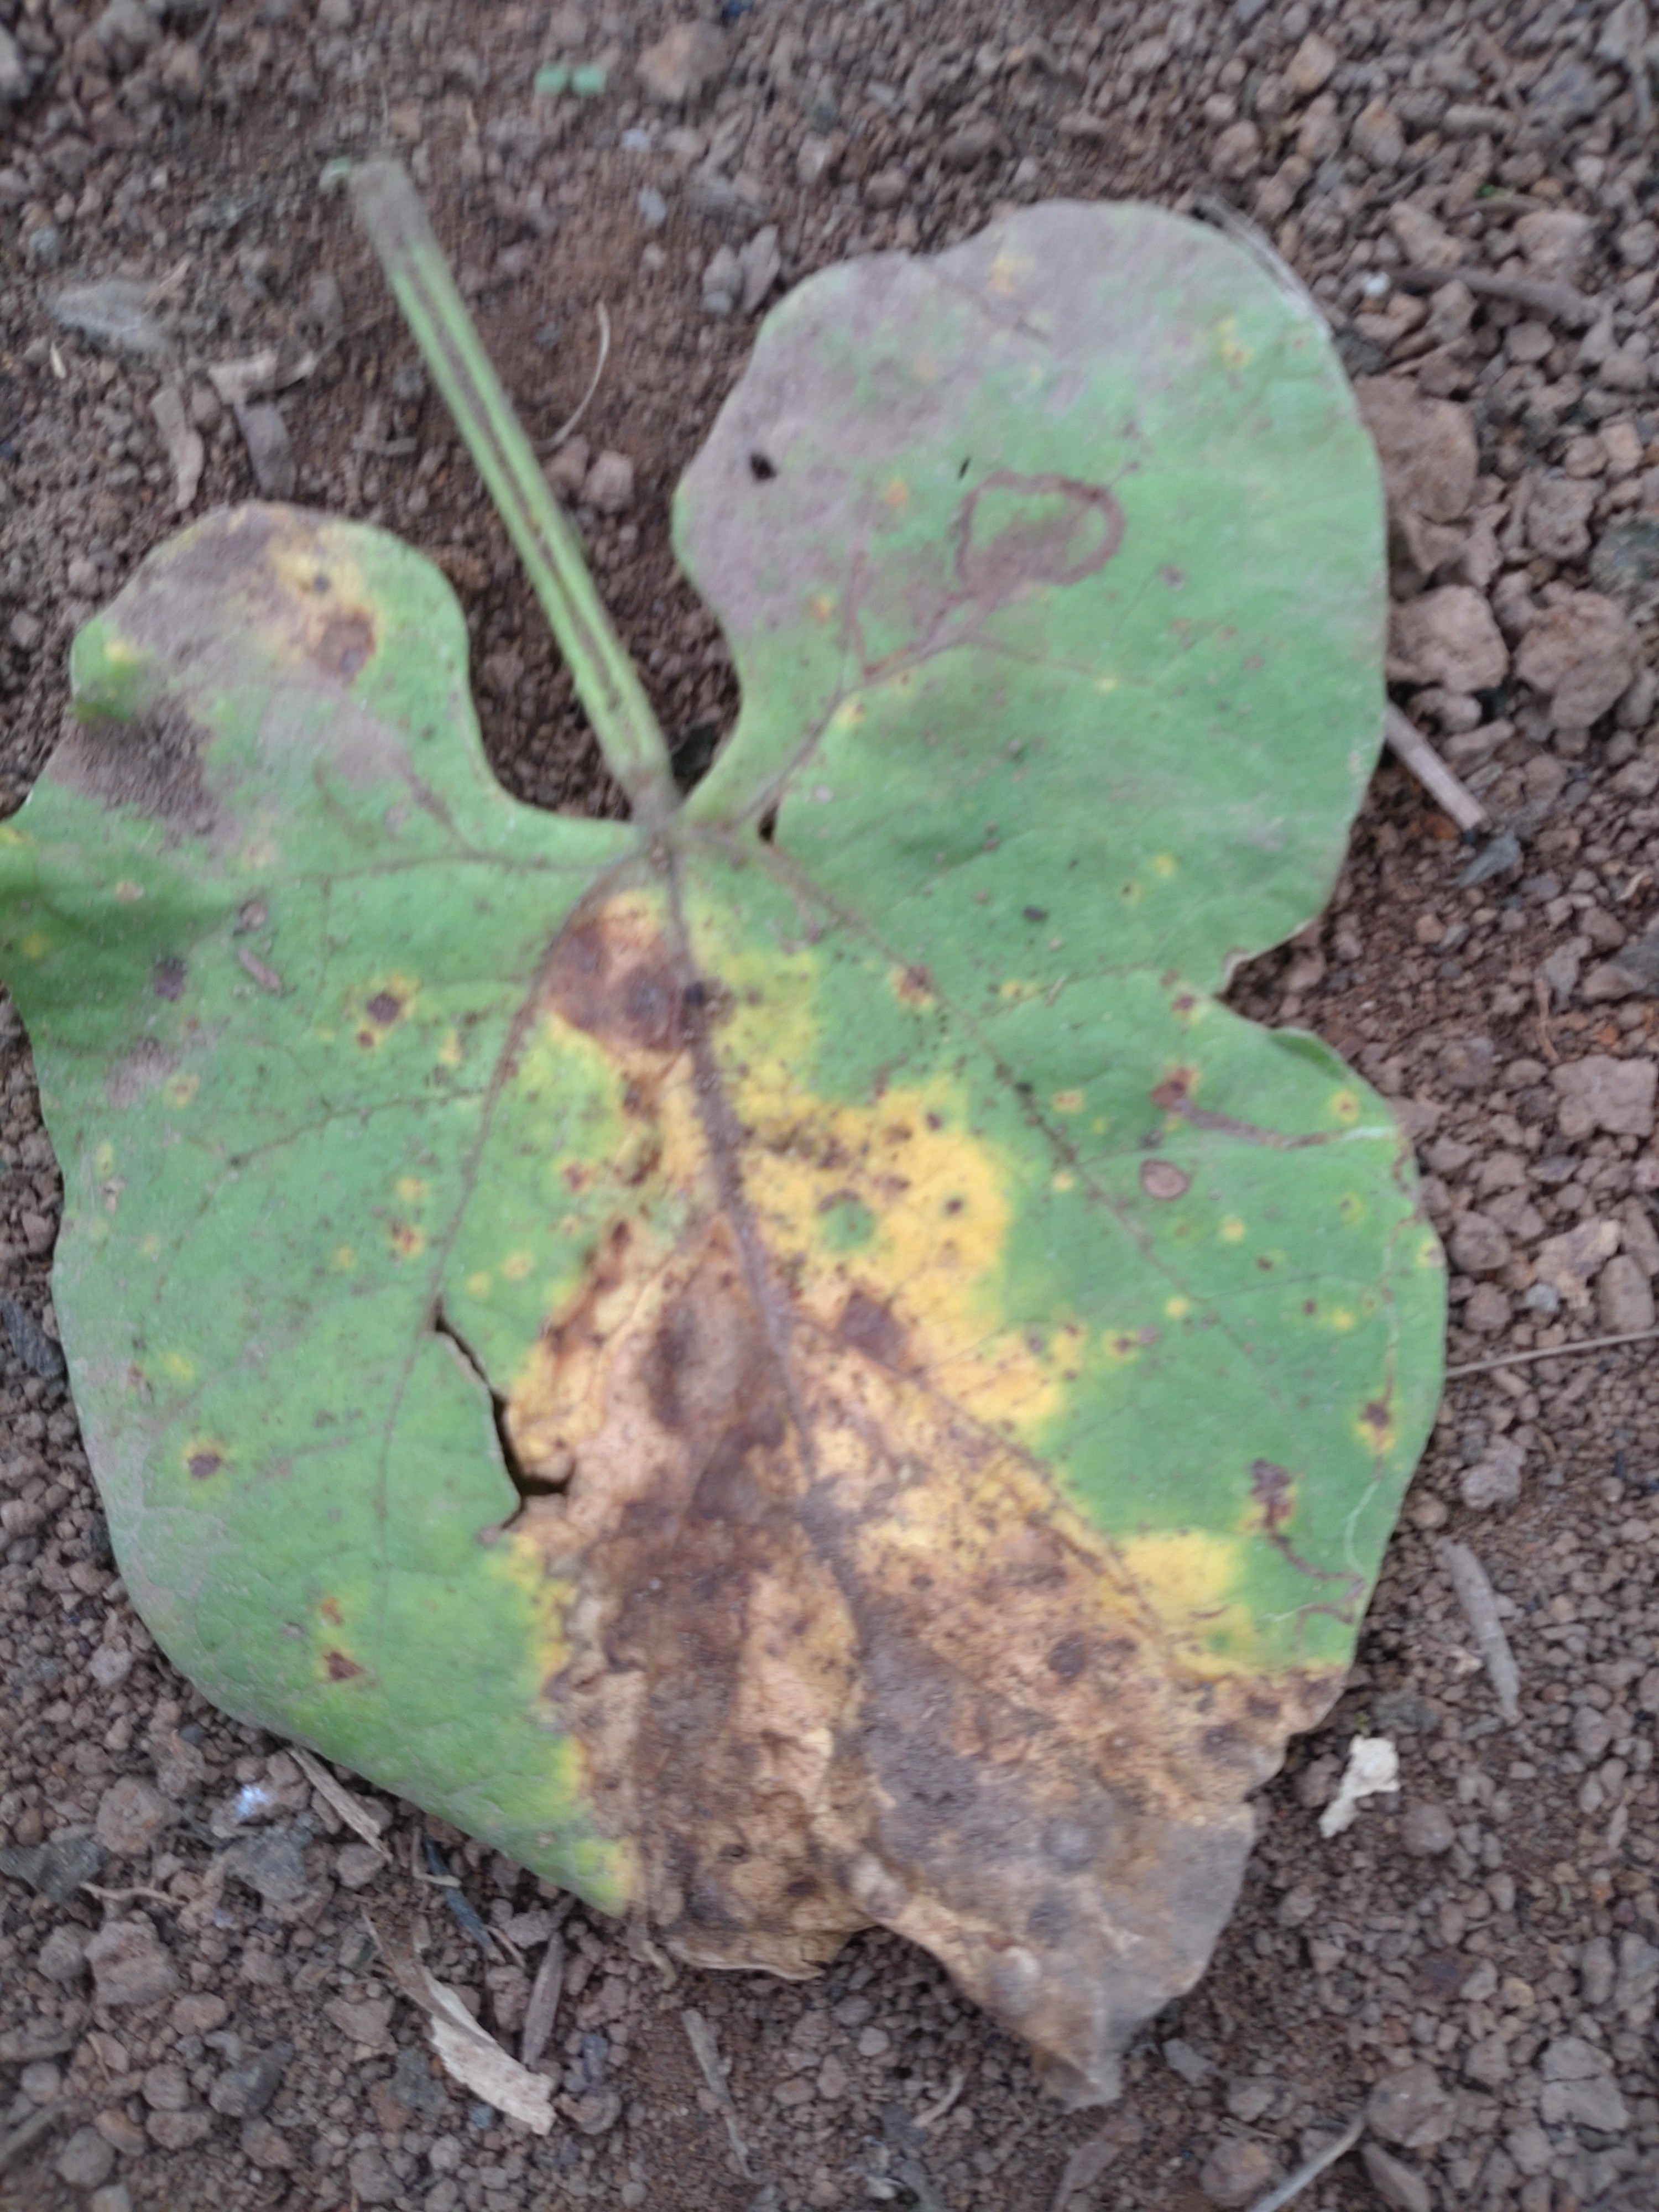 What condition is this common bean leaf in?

anthracnose
